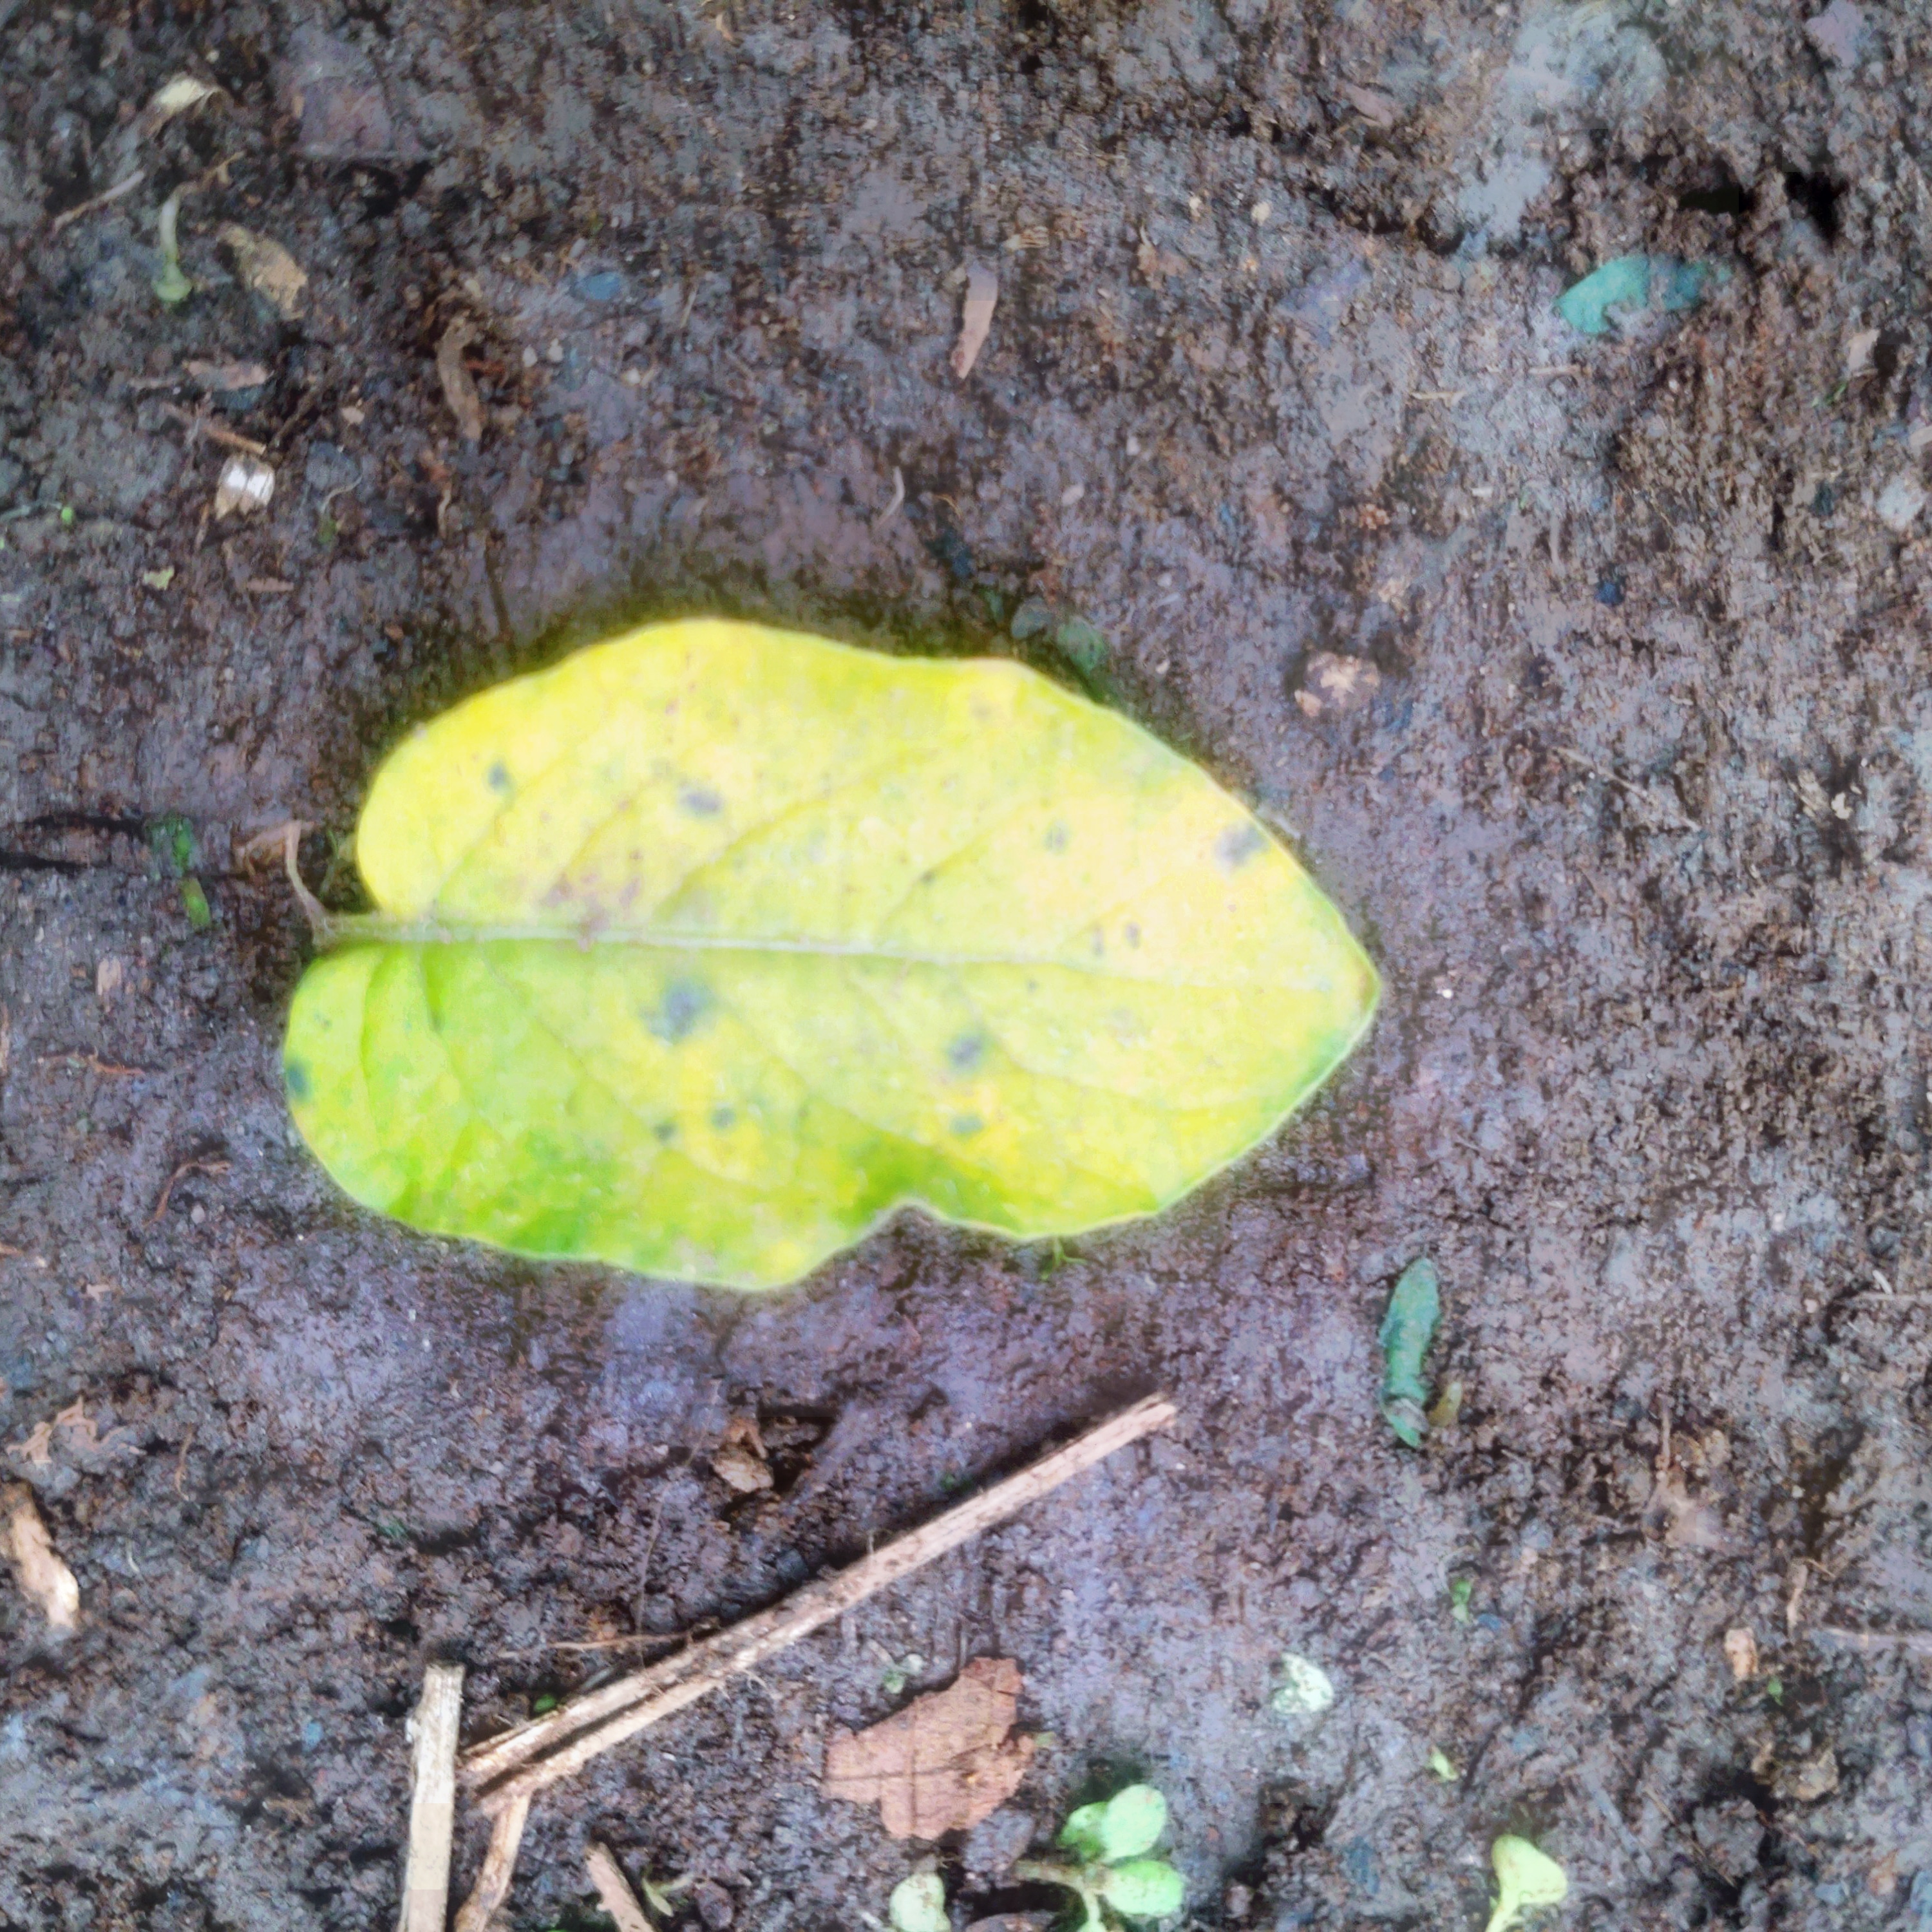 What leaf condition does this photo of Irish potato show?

late blight
